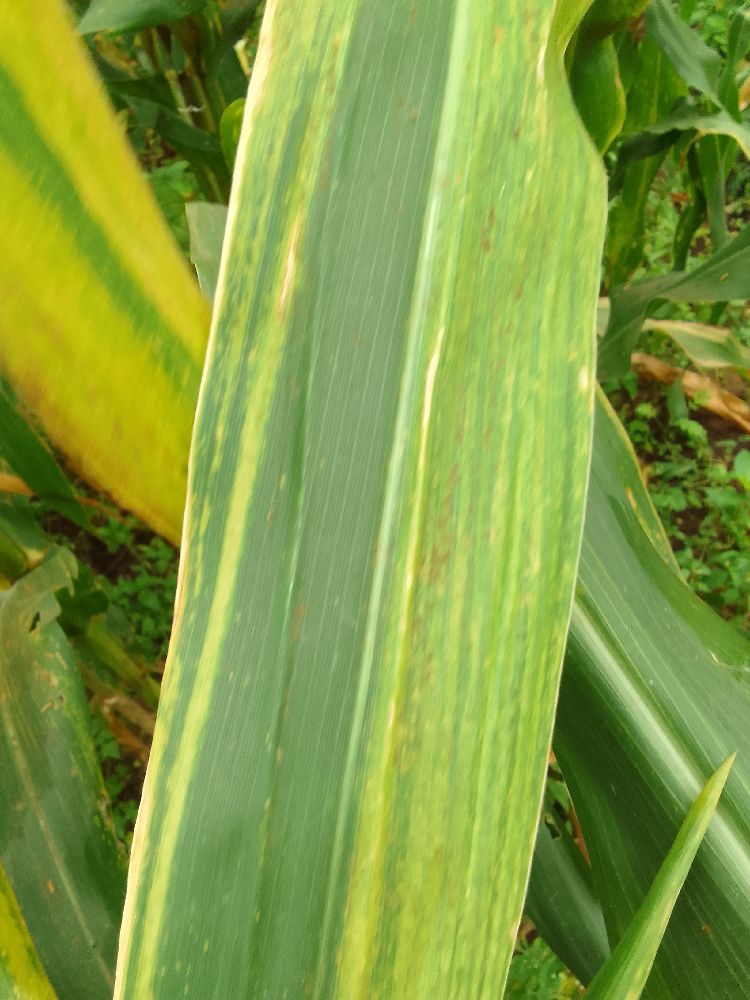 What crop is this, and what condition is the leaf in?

maize, maize lethal necrosis
